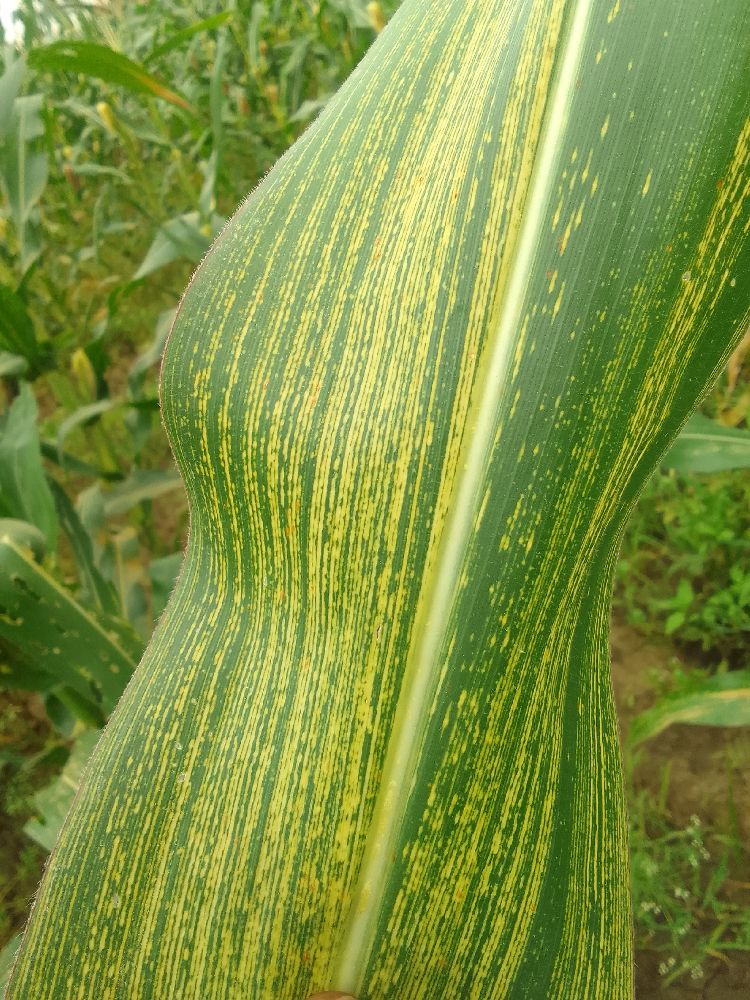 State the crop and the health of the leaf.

maize, maize streak virus
